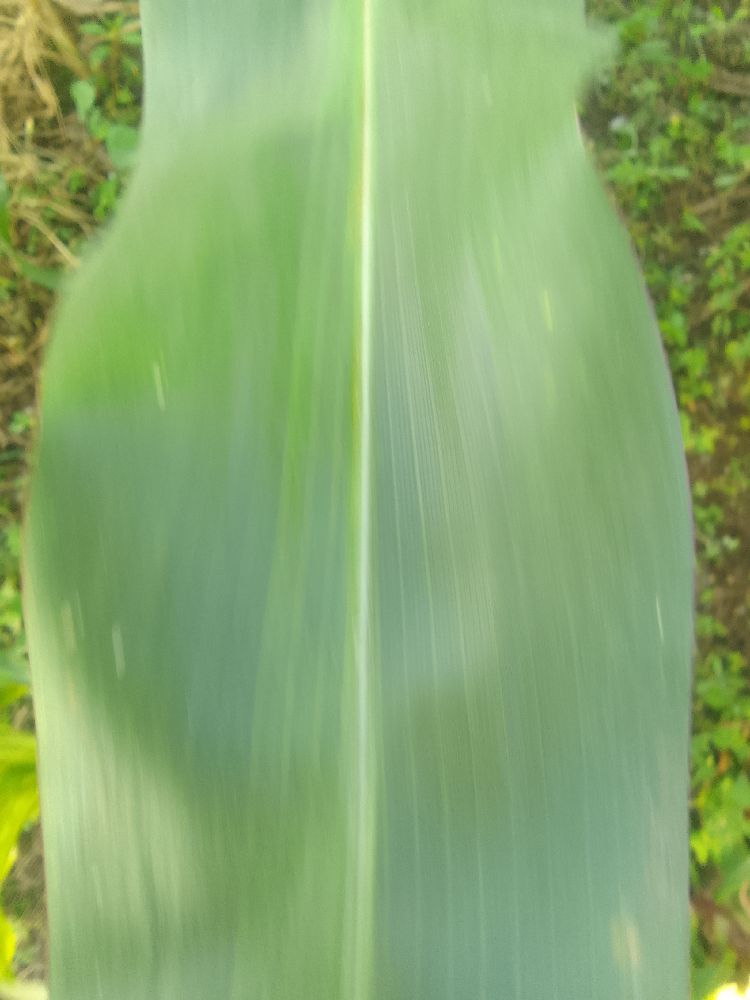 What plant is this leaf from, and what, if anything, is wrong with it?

maize, healthy
